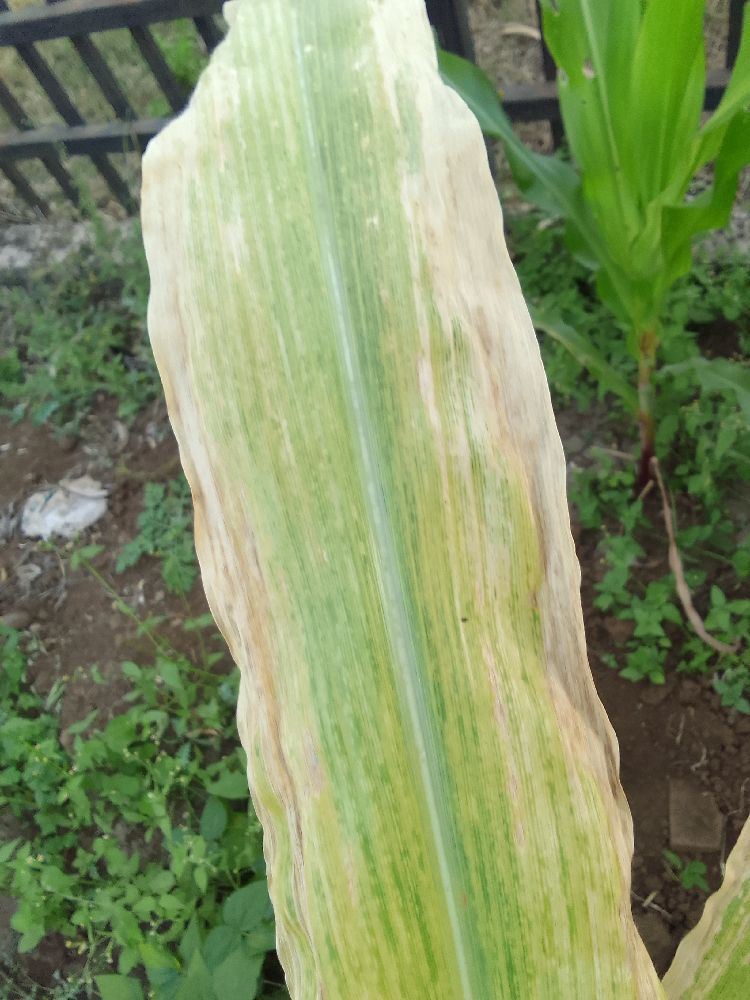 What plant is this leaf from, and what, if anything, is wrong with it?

maize, maize lethal necrosis
